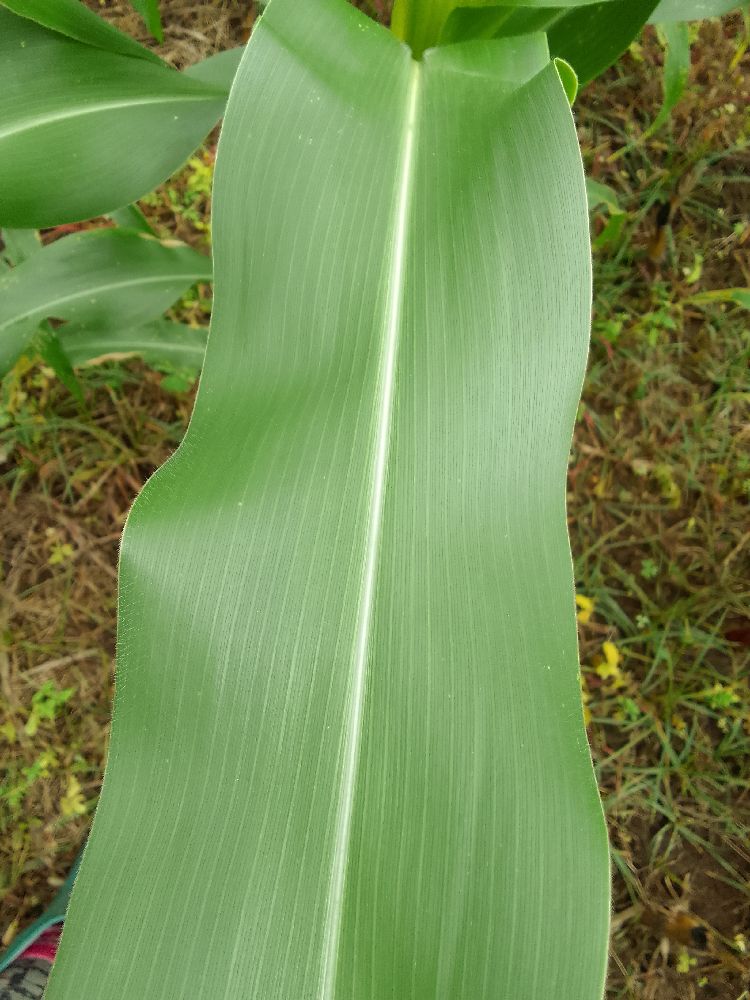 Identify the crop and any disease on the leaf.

maize, healthy
